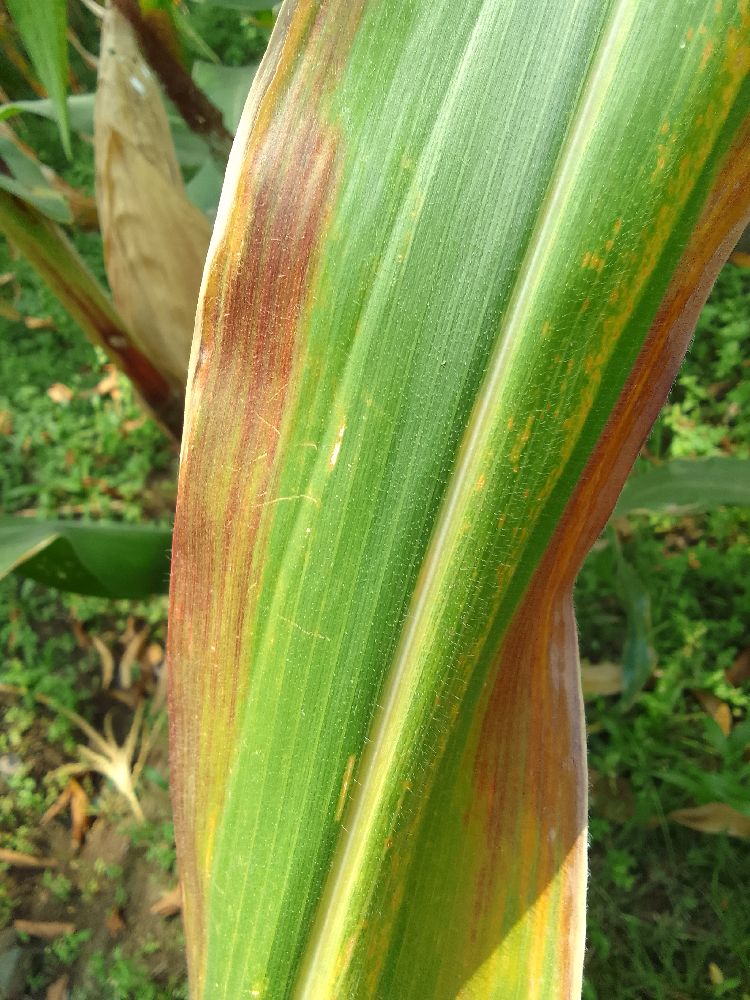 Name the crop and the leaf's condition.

maize, maize lethal necrosis
